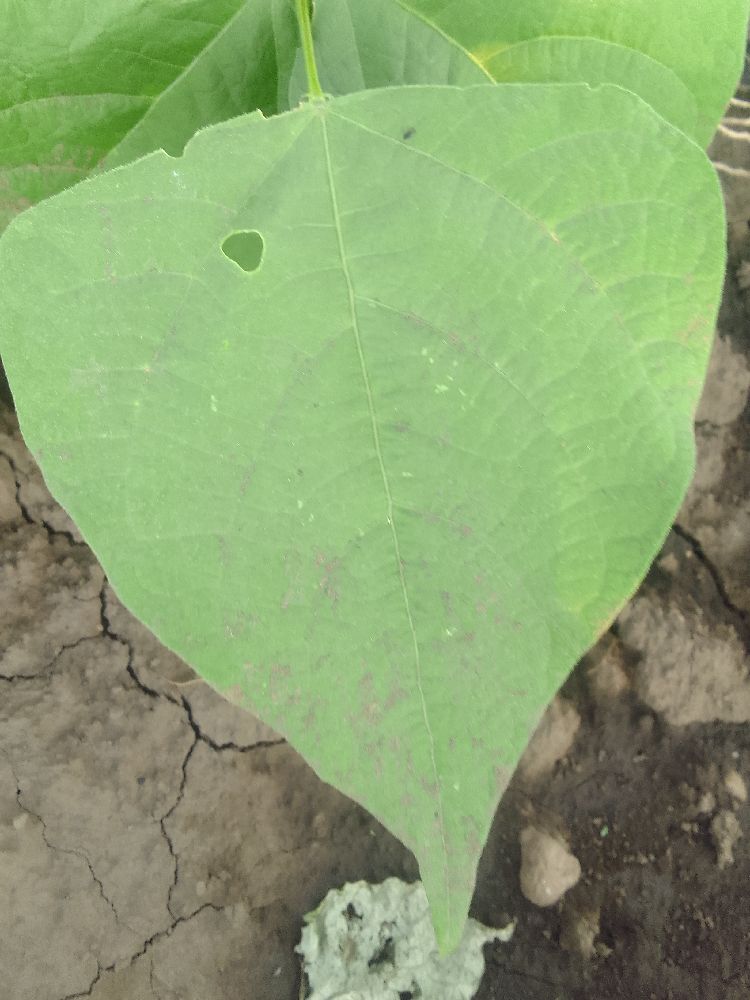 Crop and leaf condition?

common bean, healthy
